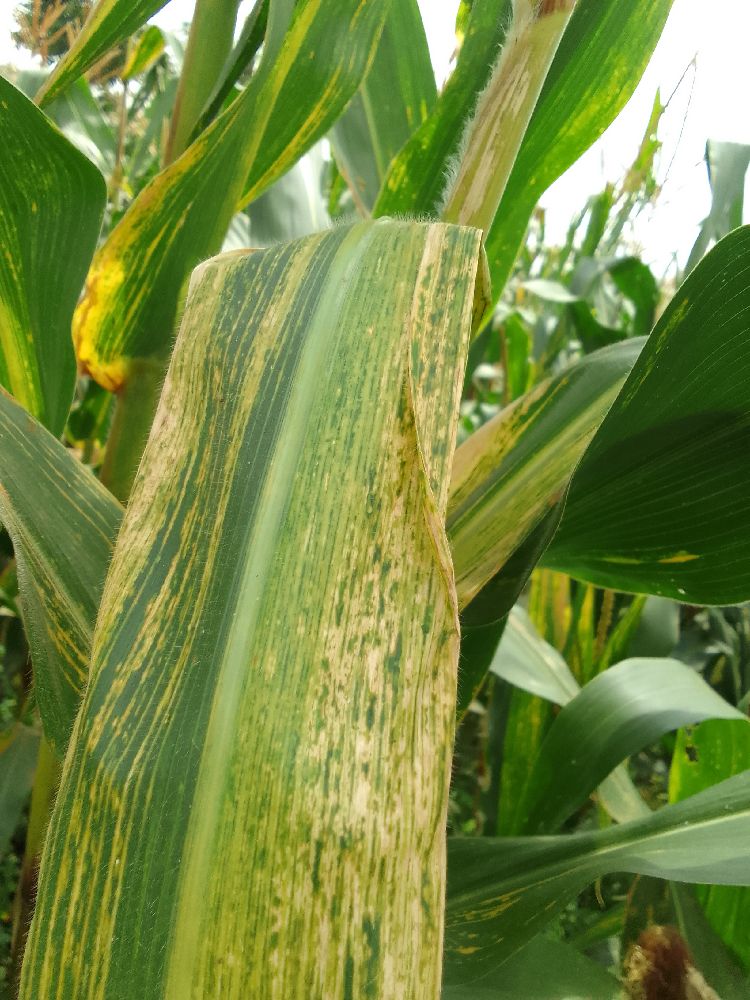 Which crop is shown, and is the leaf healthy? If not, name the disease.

maize, maize lethal necrosis
